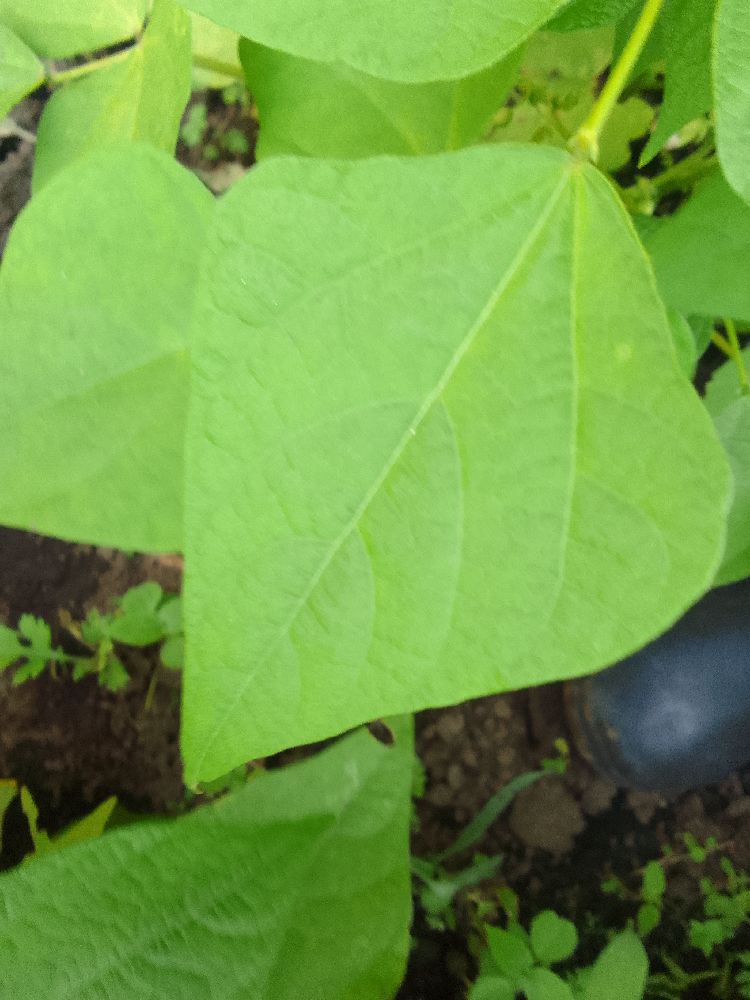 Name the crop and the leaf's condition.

common bean, healthy
